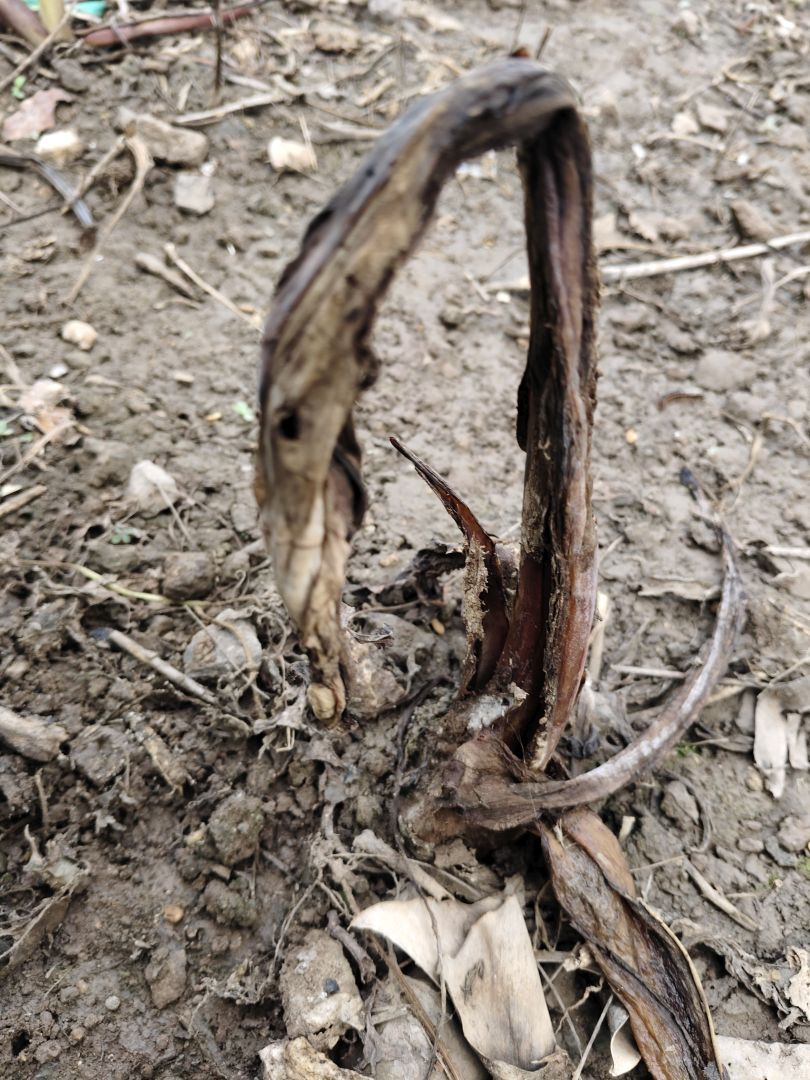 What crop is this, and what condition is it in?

taro, root rot
